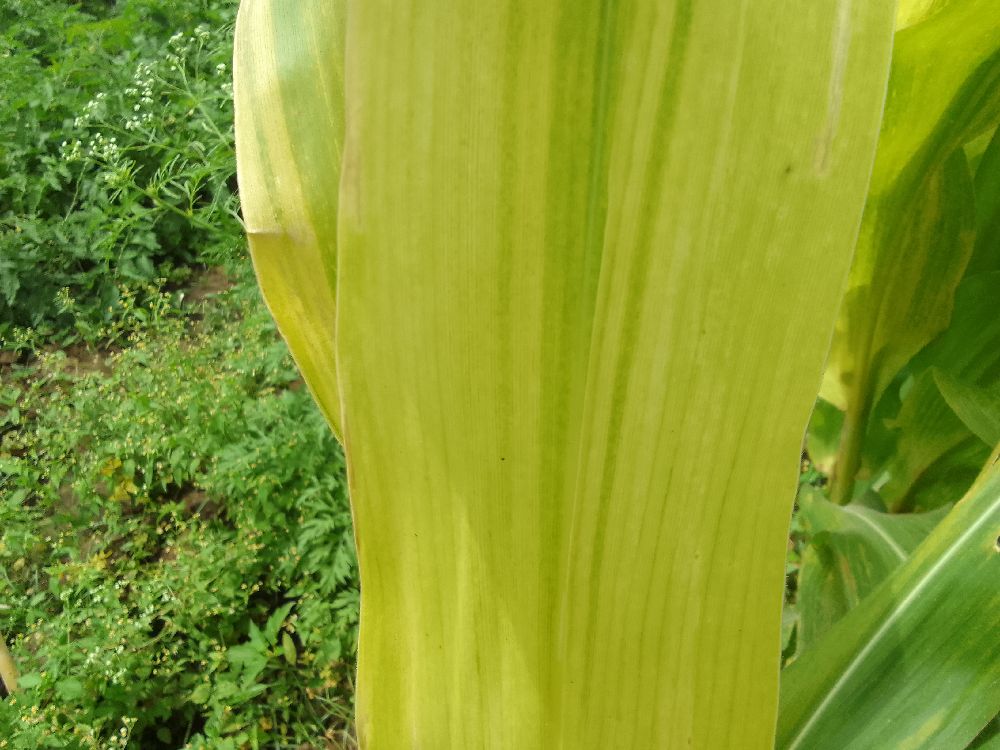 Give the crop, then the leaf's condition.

maize, maize lethal necrosis
